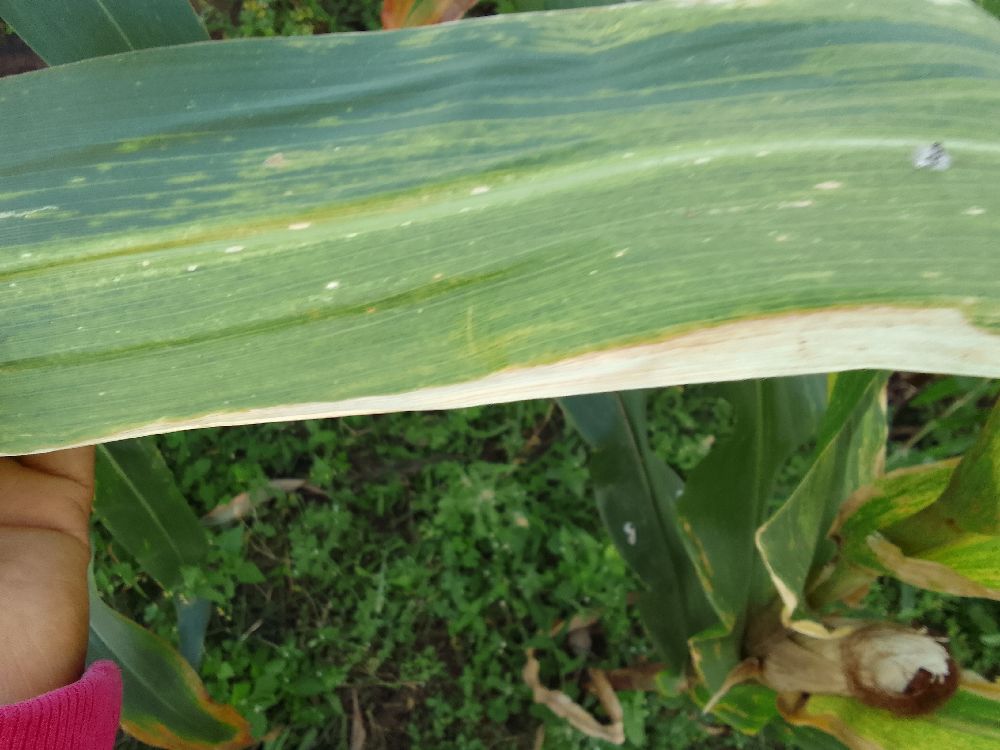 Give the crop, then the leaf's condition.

maize, maize lethal necrosis
